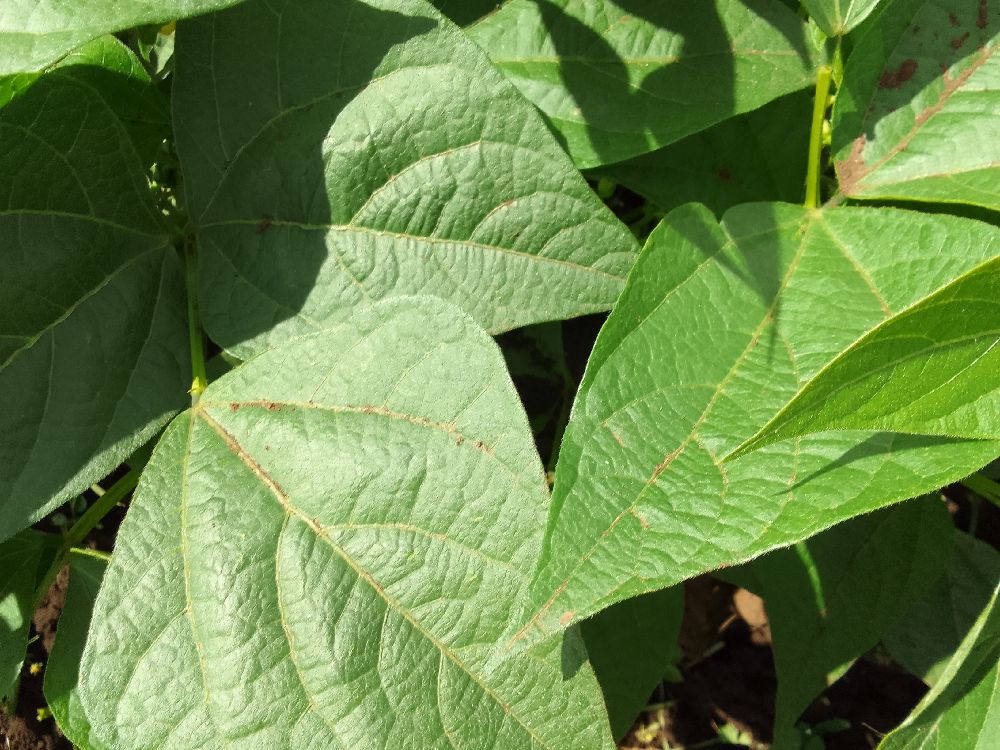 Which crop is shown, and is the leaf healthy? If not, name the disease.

common bean, healthy
